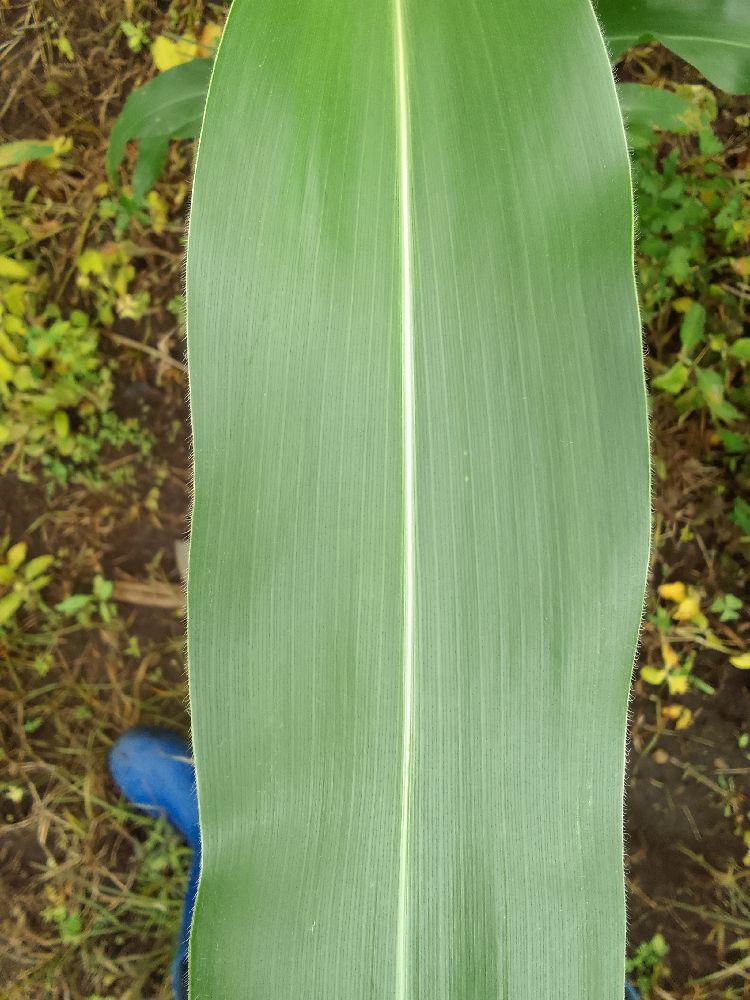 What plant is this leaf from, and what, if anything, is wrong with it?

maize, healthy
